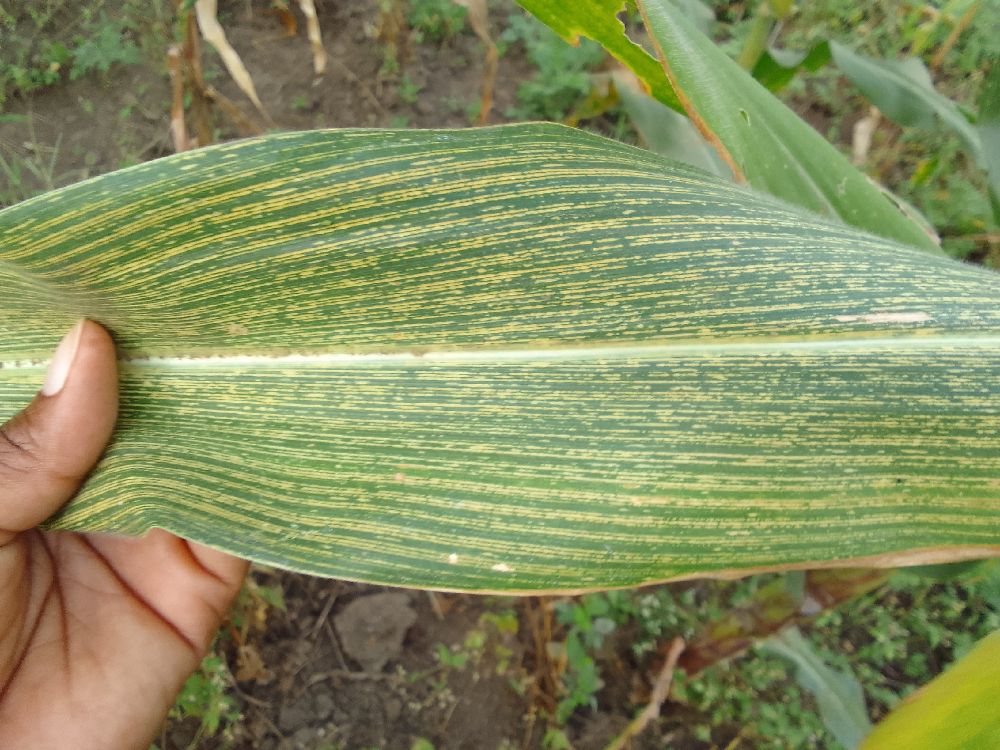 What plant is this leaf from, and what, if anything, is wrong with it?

maize, maize streak virus
